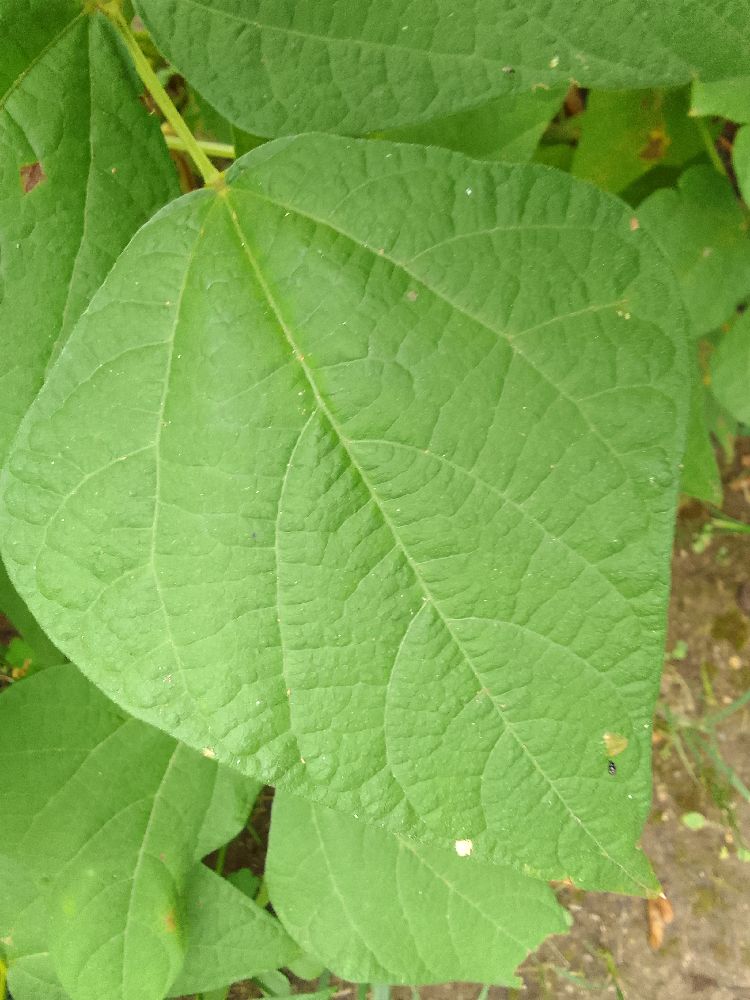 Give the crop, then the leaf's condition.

common bean, healthy
